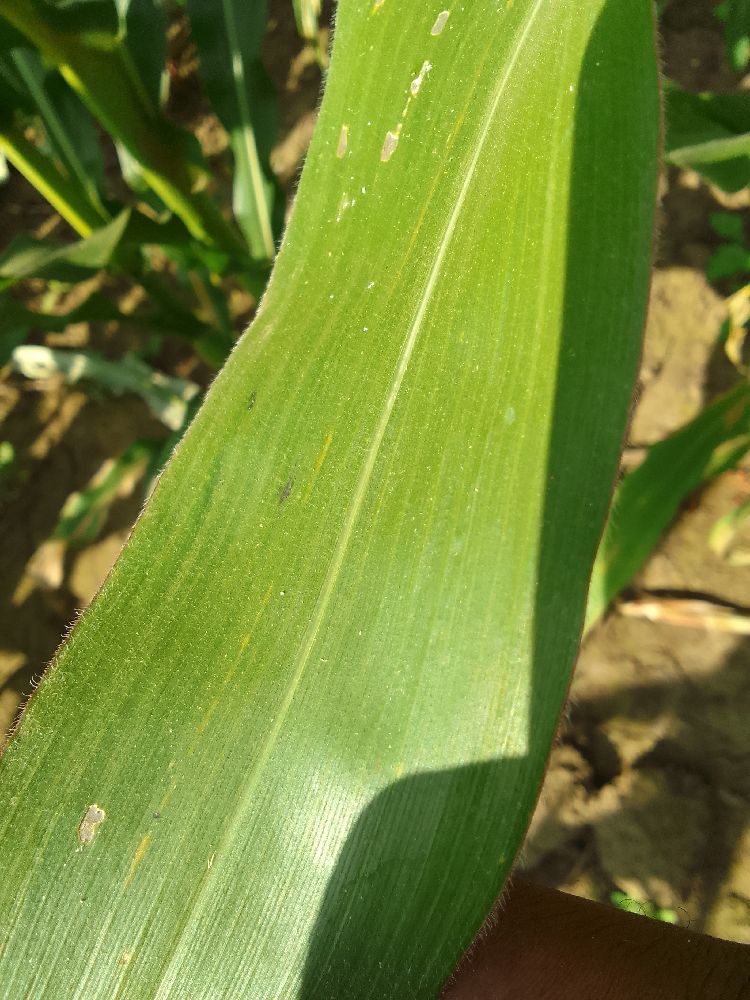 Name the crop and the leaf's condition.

maize, healthy
